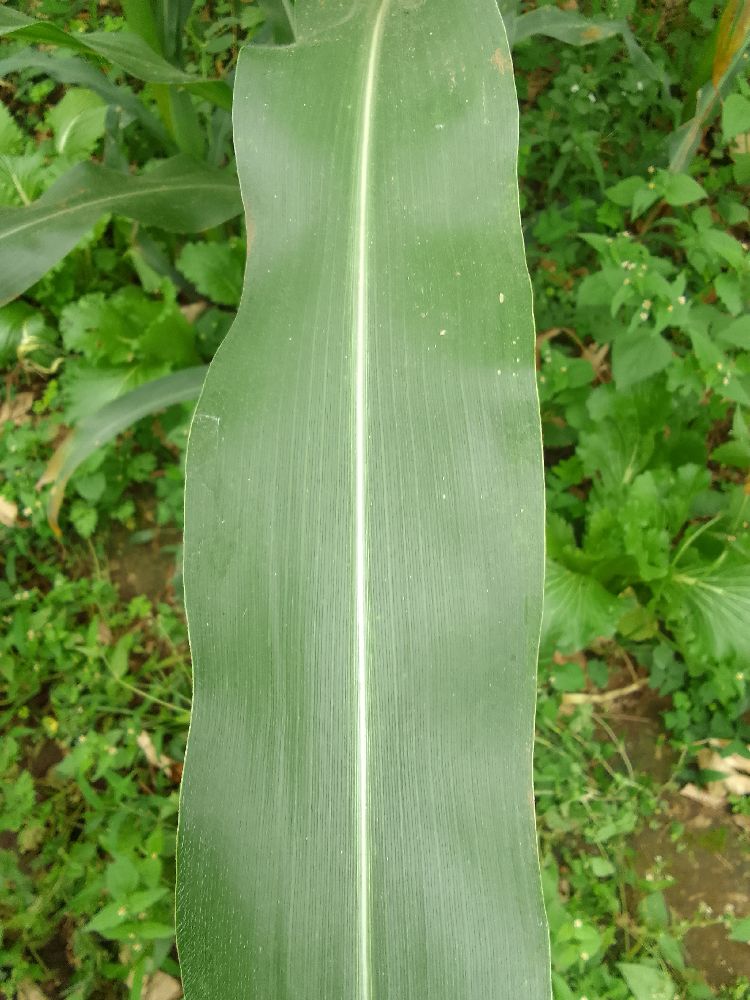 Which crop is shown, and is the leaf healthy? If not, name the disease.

maize, healthy
